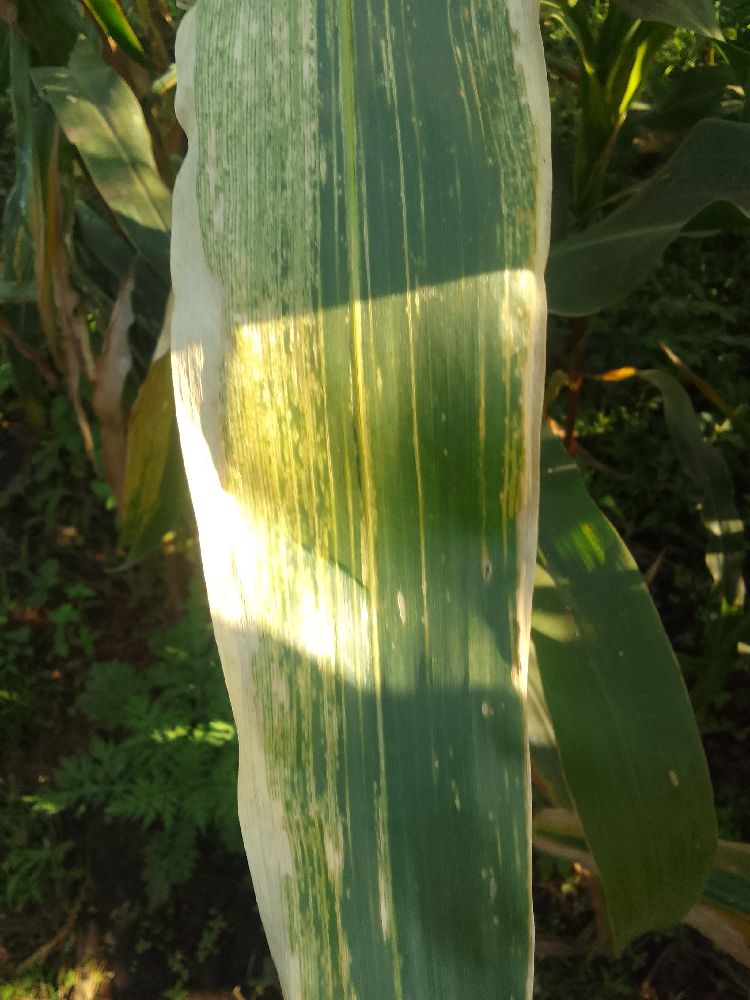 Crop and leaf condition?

maize, maize lethal necrosis
